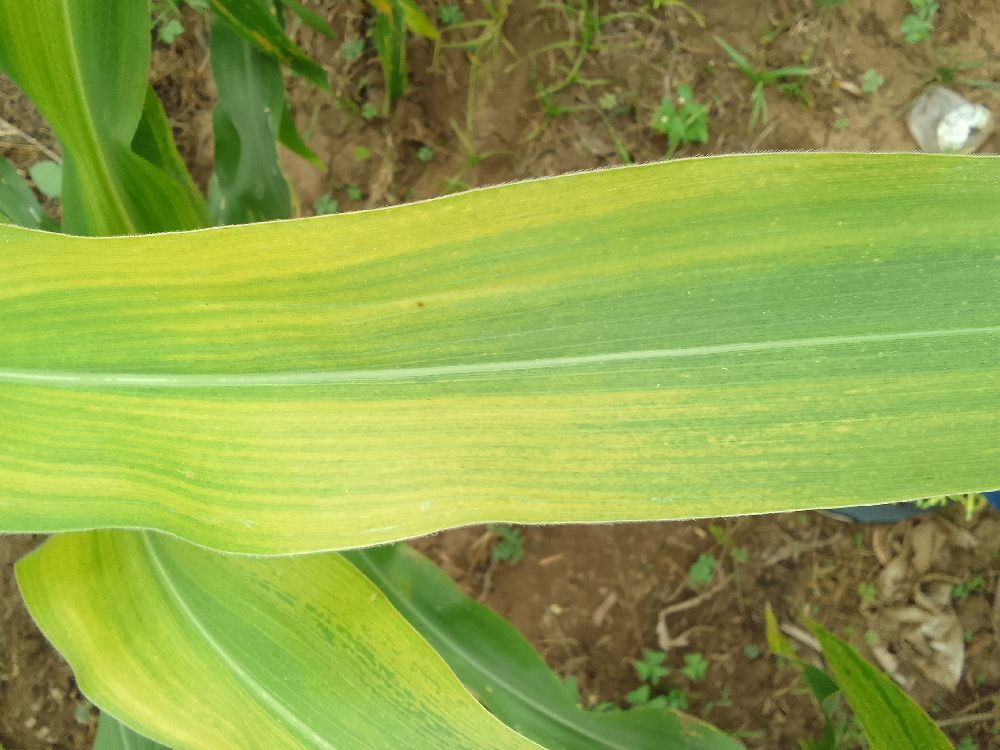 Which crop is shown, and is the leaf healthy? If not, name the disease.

maize, maize lethal necrosis
